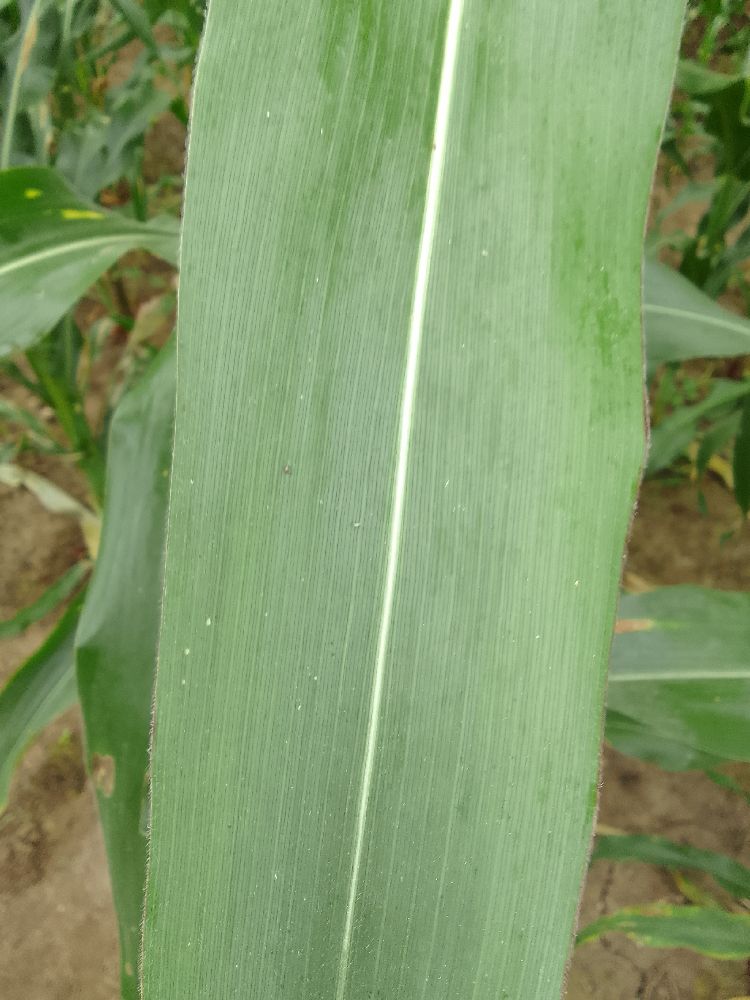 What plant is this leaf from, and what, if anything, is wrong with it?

maize, healthy
